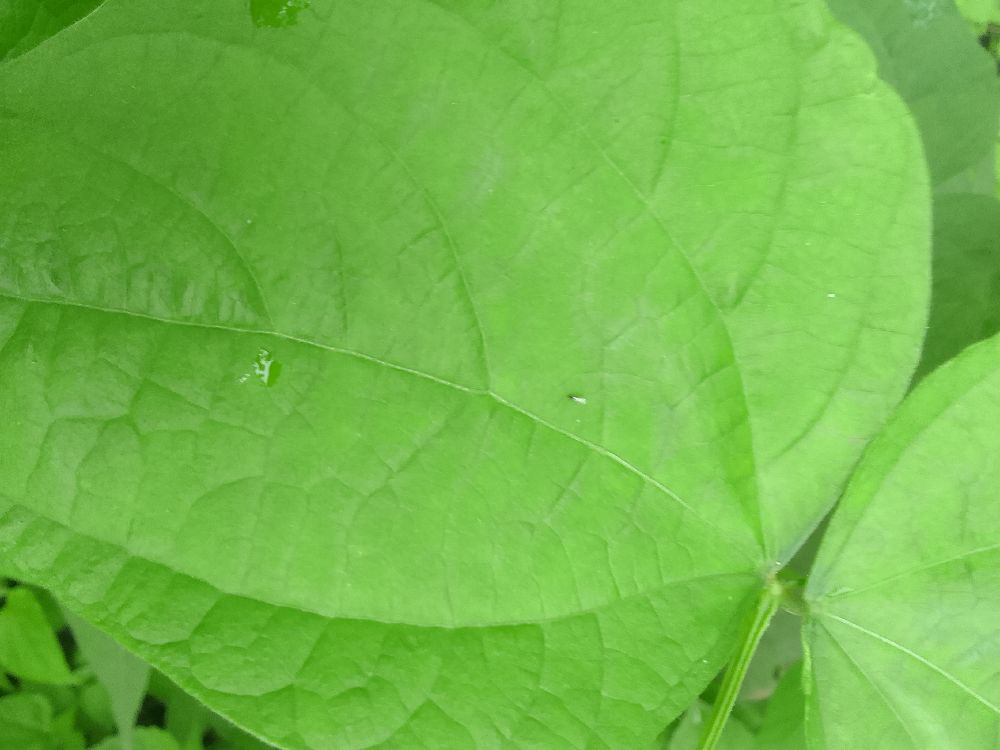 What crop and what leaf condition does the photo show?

common bean, healthy
